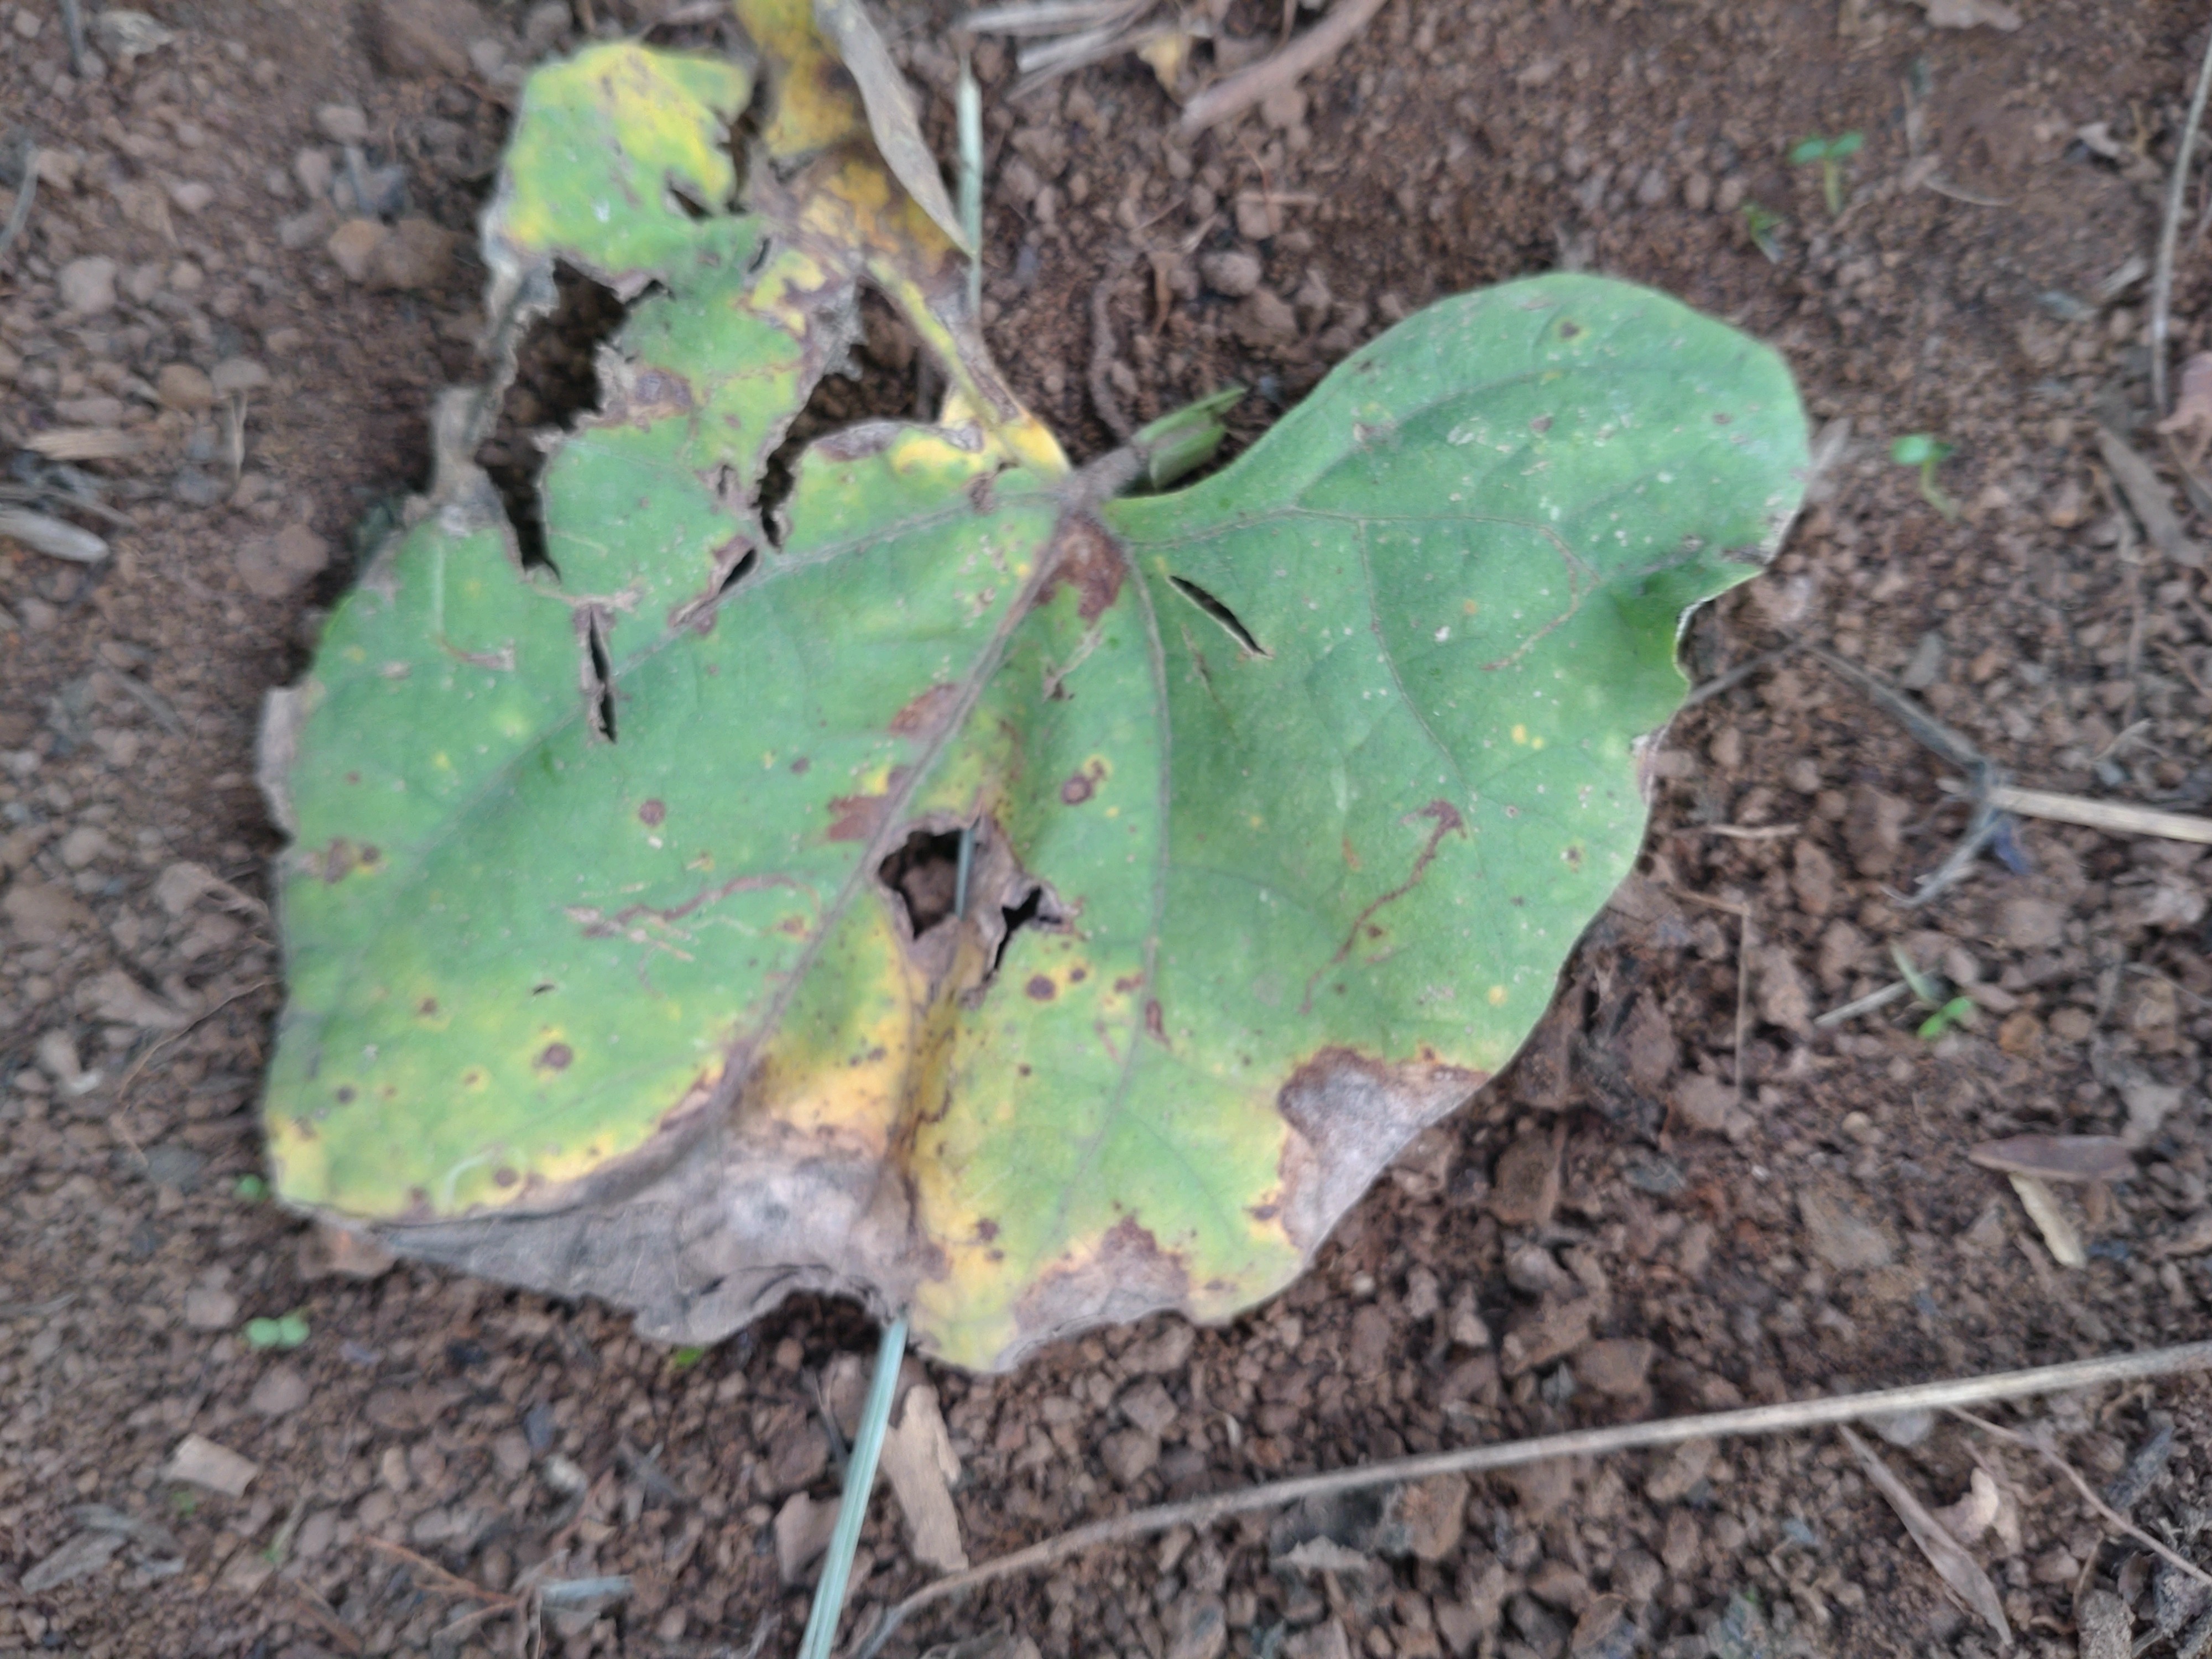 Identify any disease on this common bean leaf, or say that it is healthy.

rust
